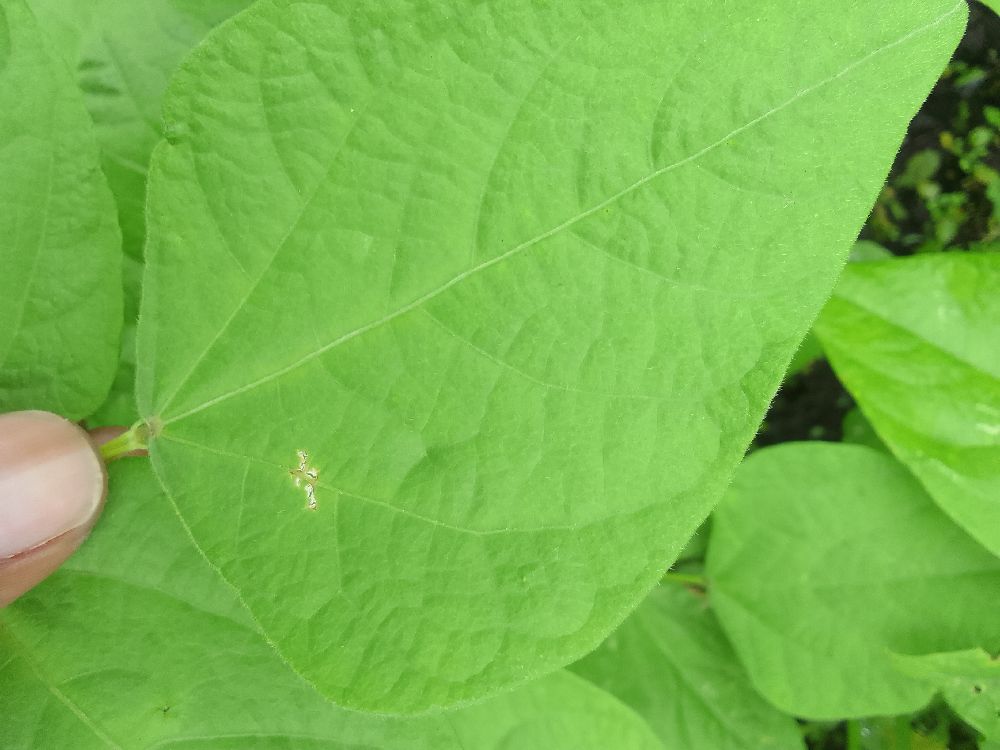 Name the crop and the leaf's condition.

common bean, healthy
